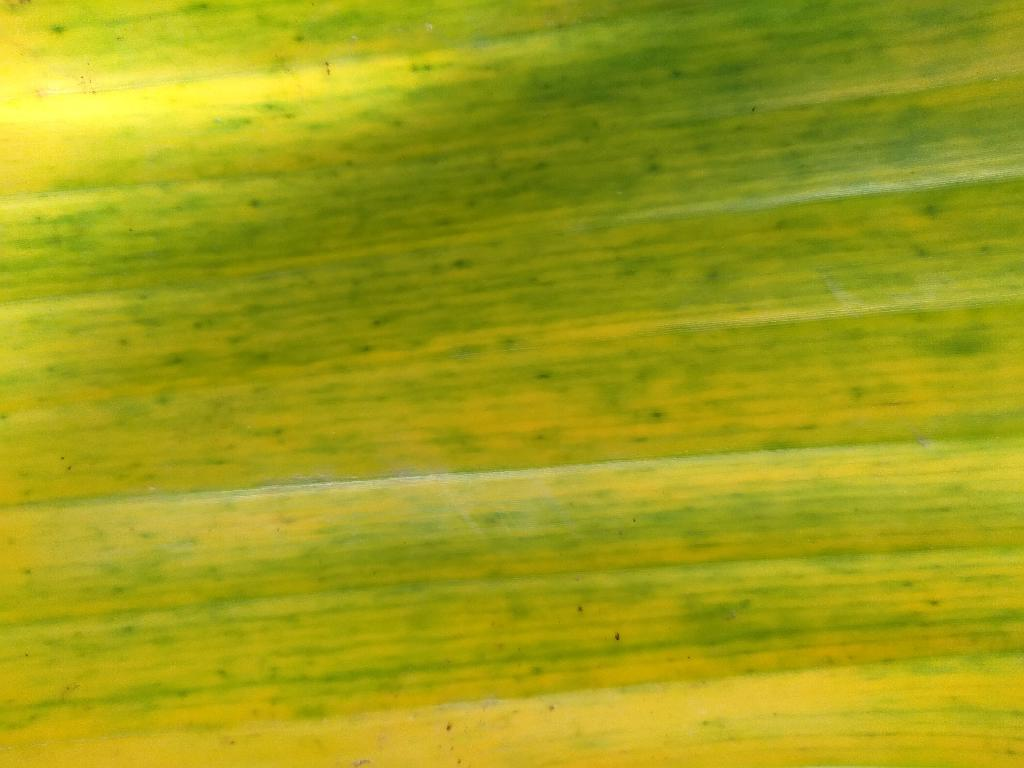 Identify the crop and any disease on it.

banana, fusarium wilt race 1
